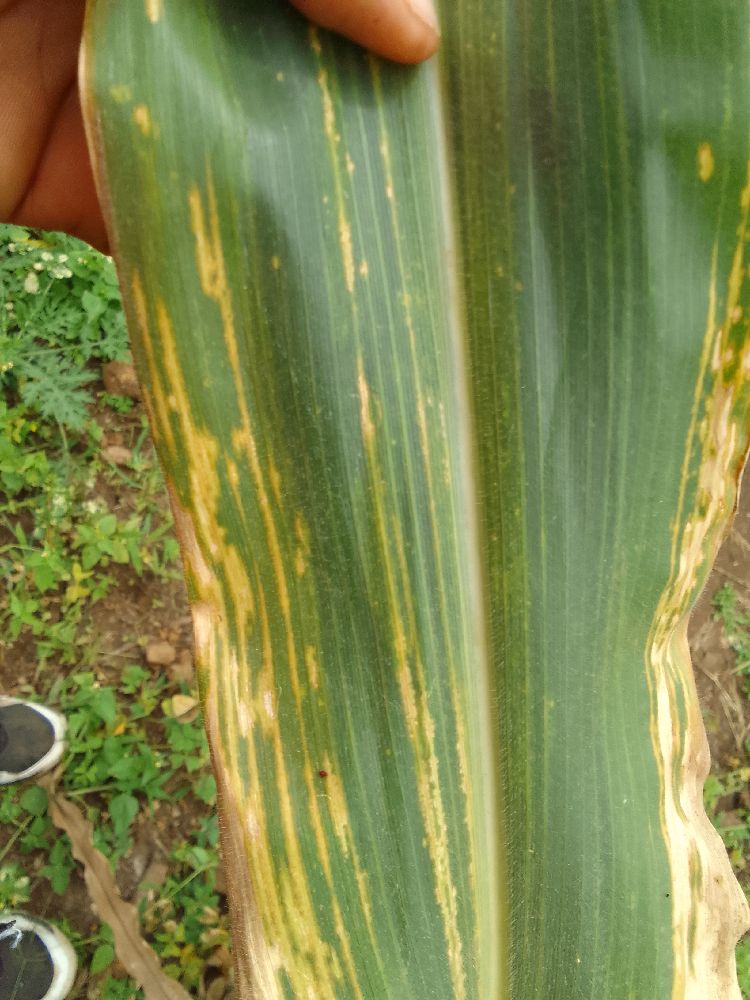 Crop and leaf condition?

maize, maize lethal necrosis
